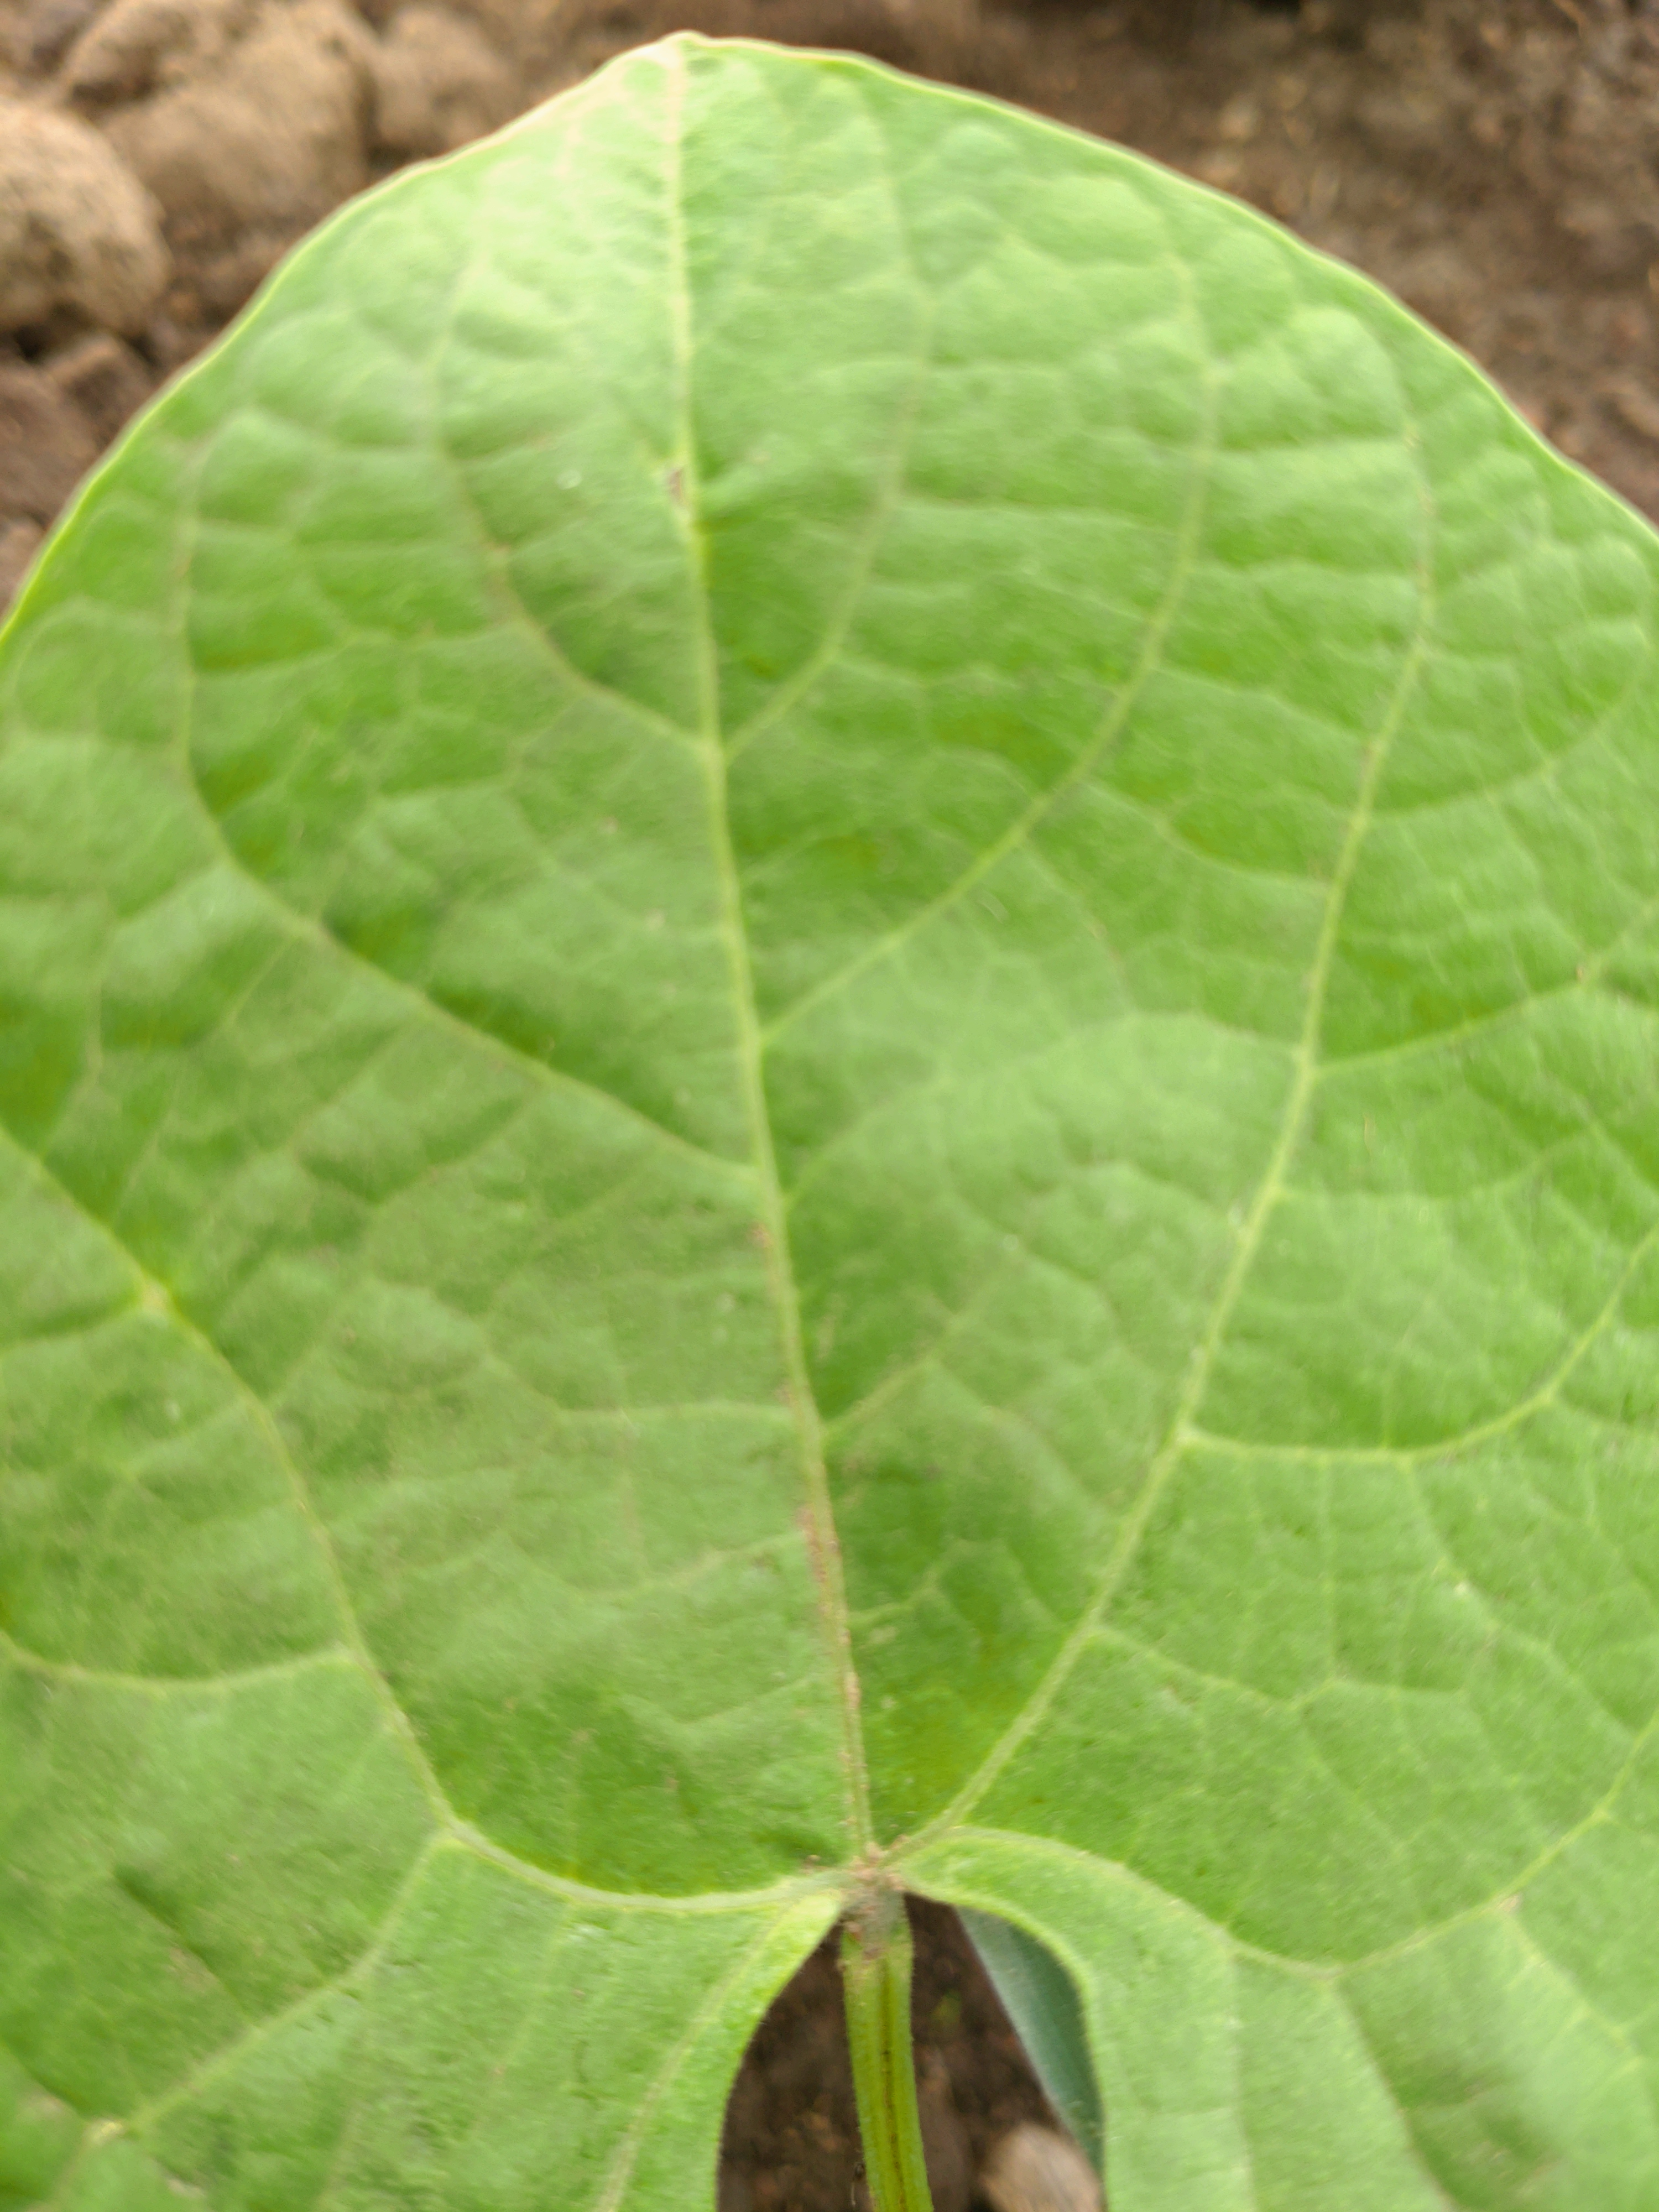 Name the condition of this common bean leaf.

healthy
